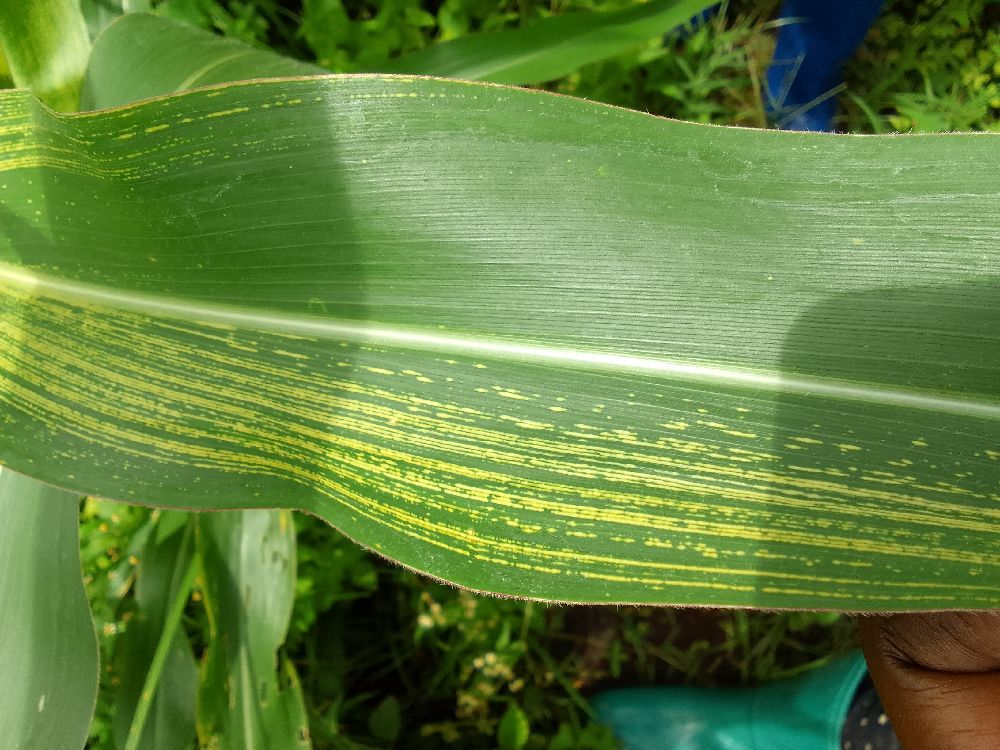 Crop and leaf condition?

maize, maize streak virus
